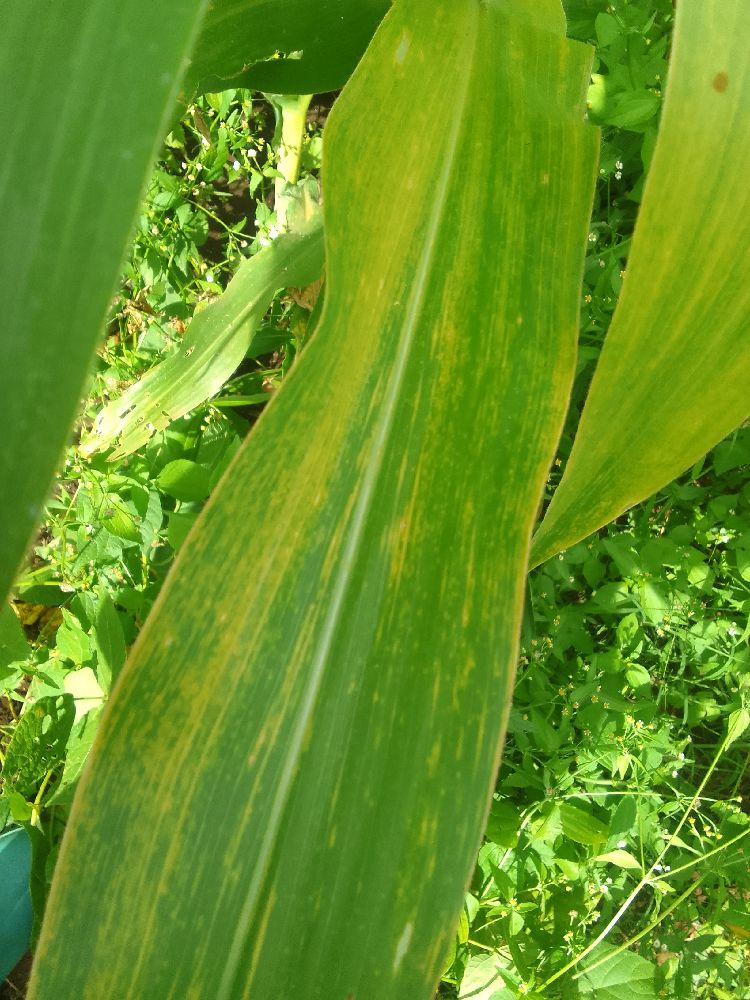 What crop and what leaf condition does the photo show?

maize, maize lethal necrosis
